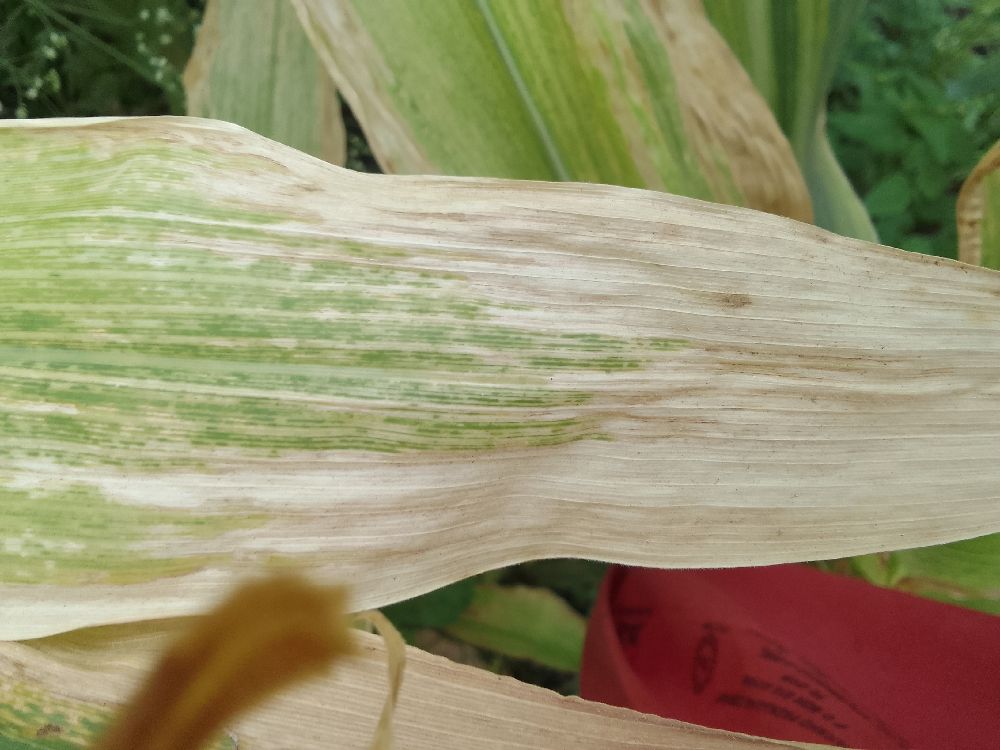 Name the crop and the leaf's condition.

maize, maize lethal necrosis
